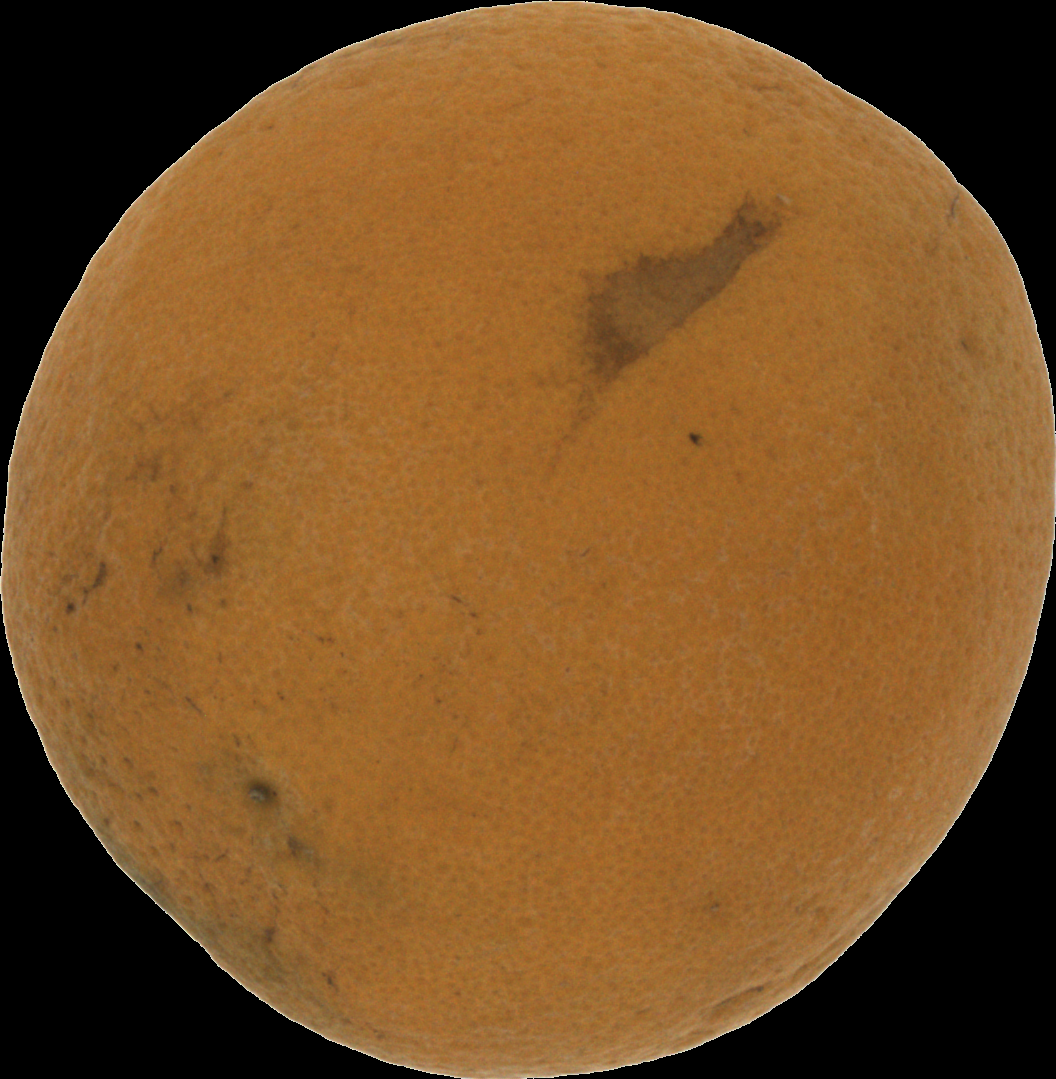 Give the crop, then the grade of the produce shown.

orange, bad
